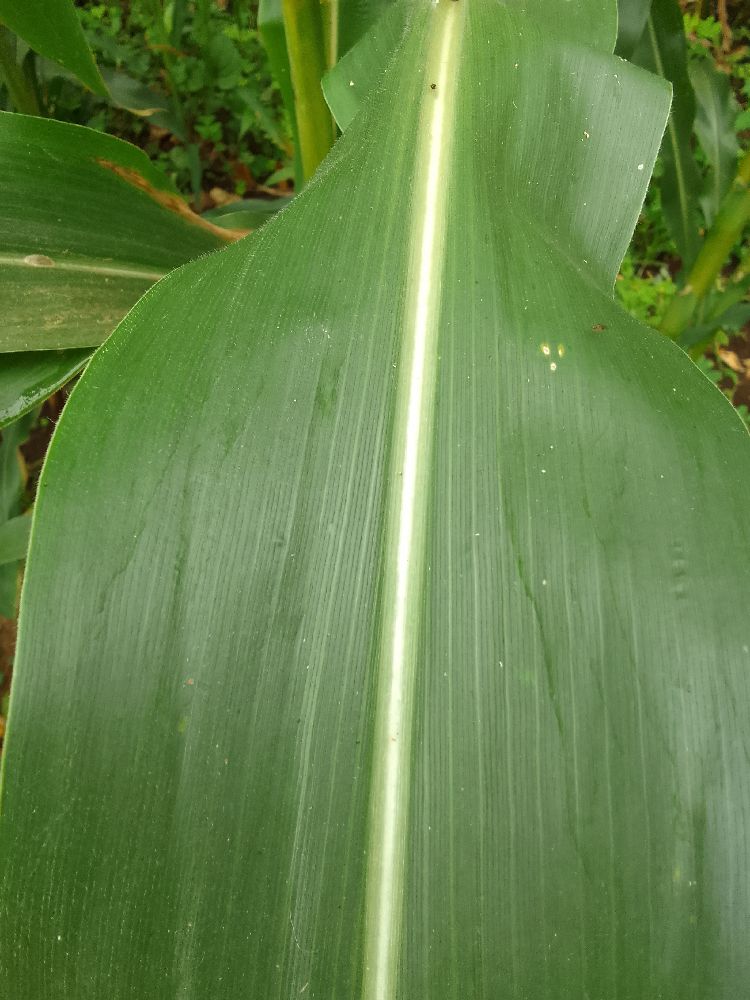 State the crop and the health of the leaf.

maize, healthy
